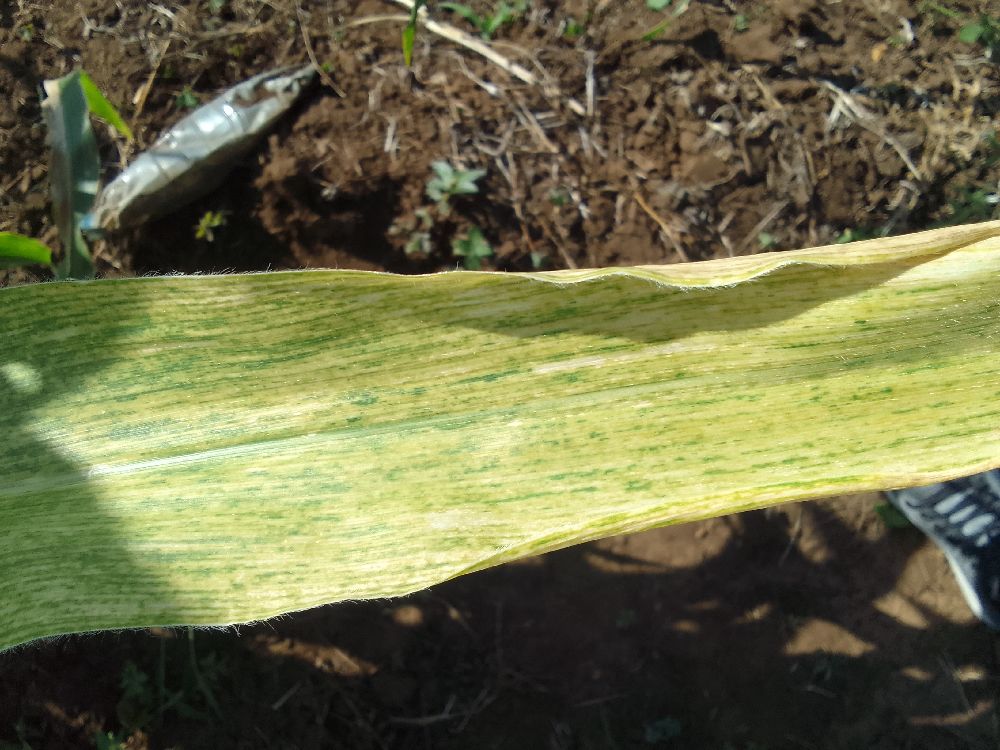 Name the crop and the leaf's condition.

maize, maize lethal necrosis
